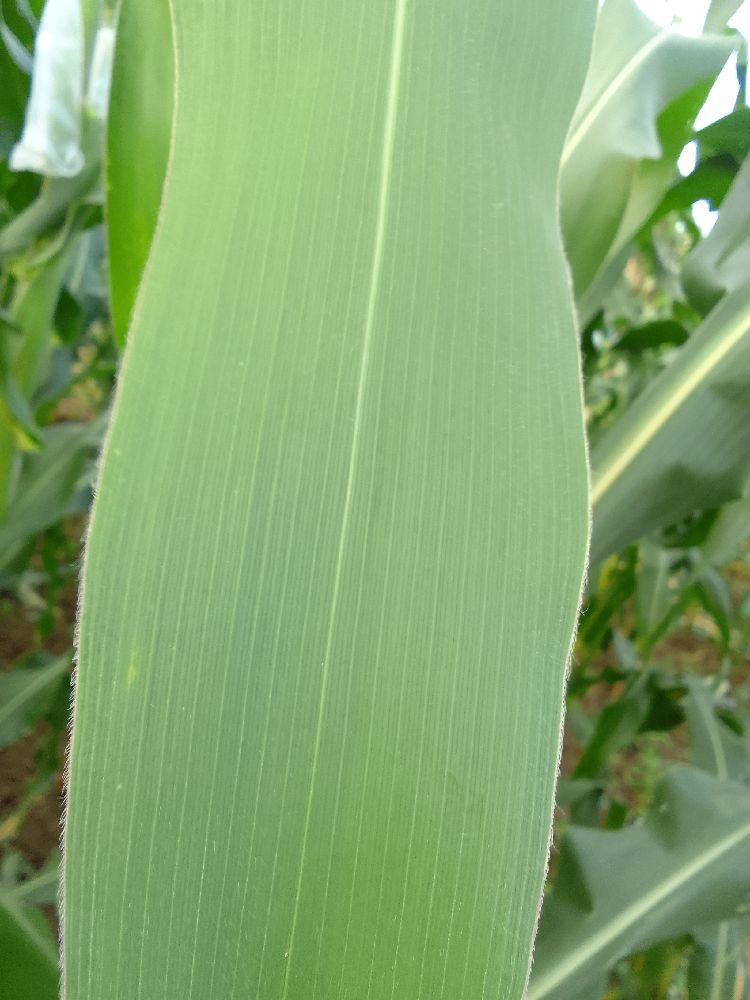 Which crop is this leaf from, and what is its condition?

maize, healthy
